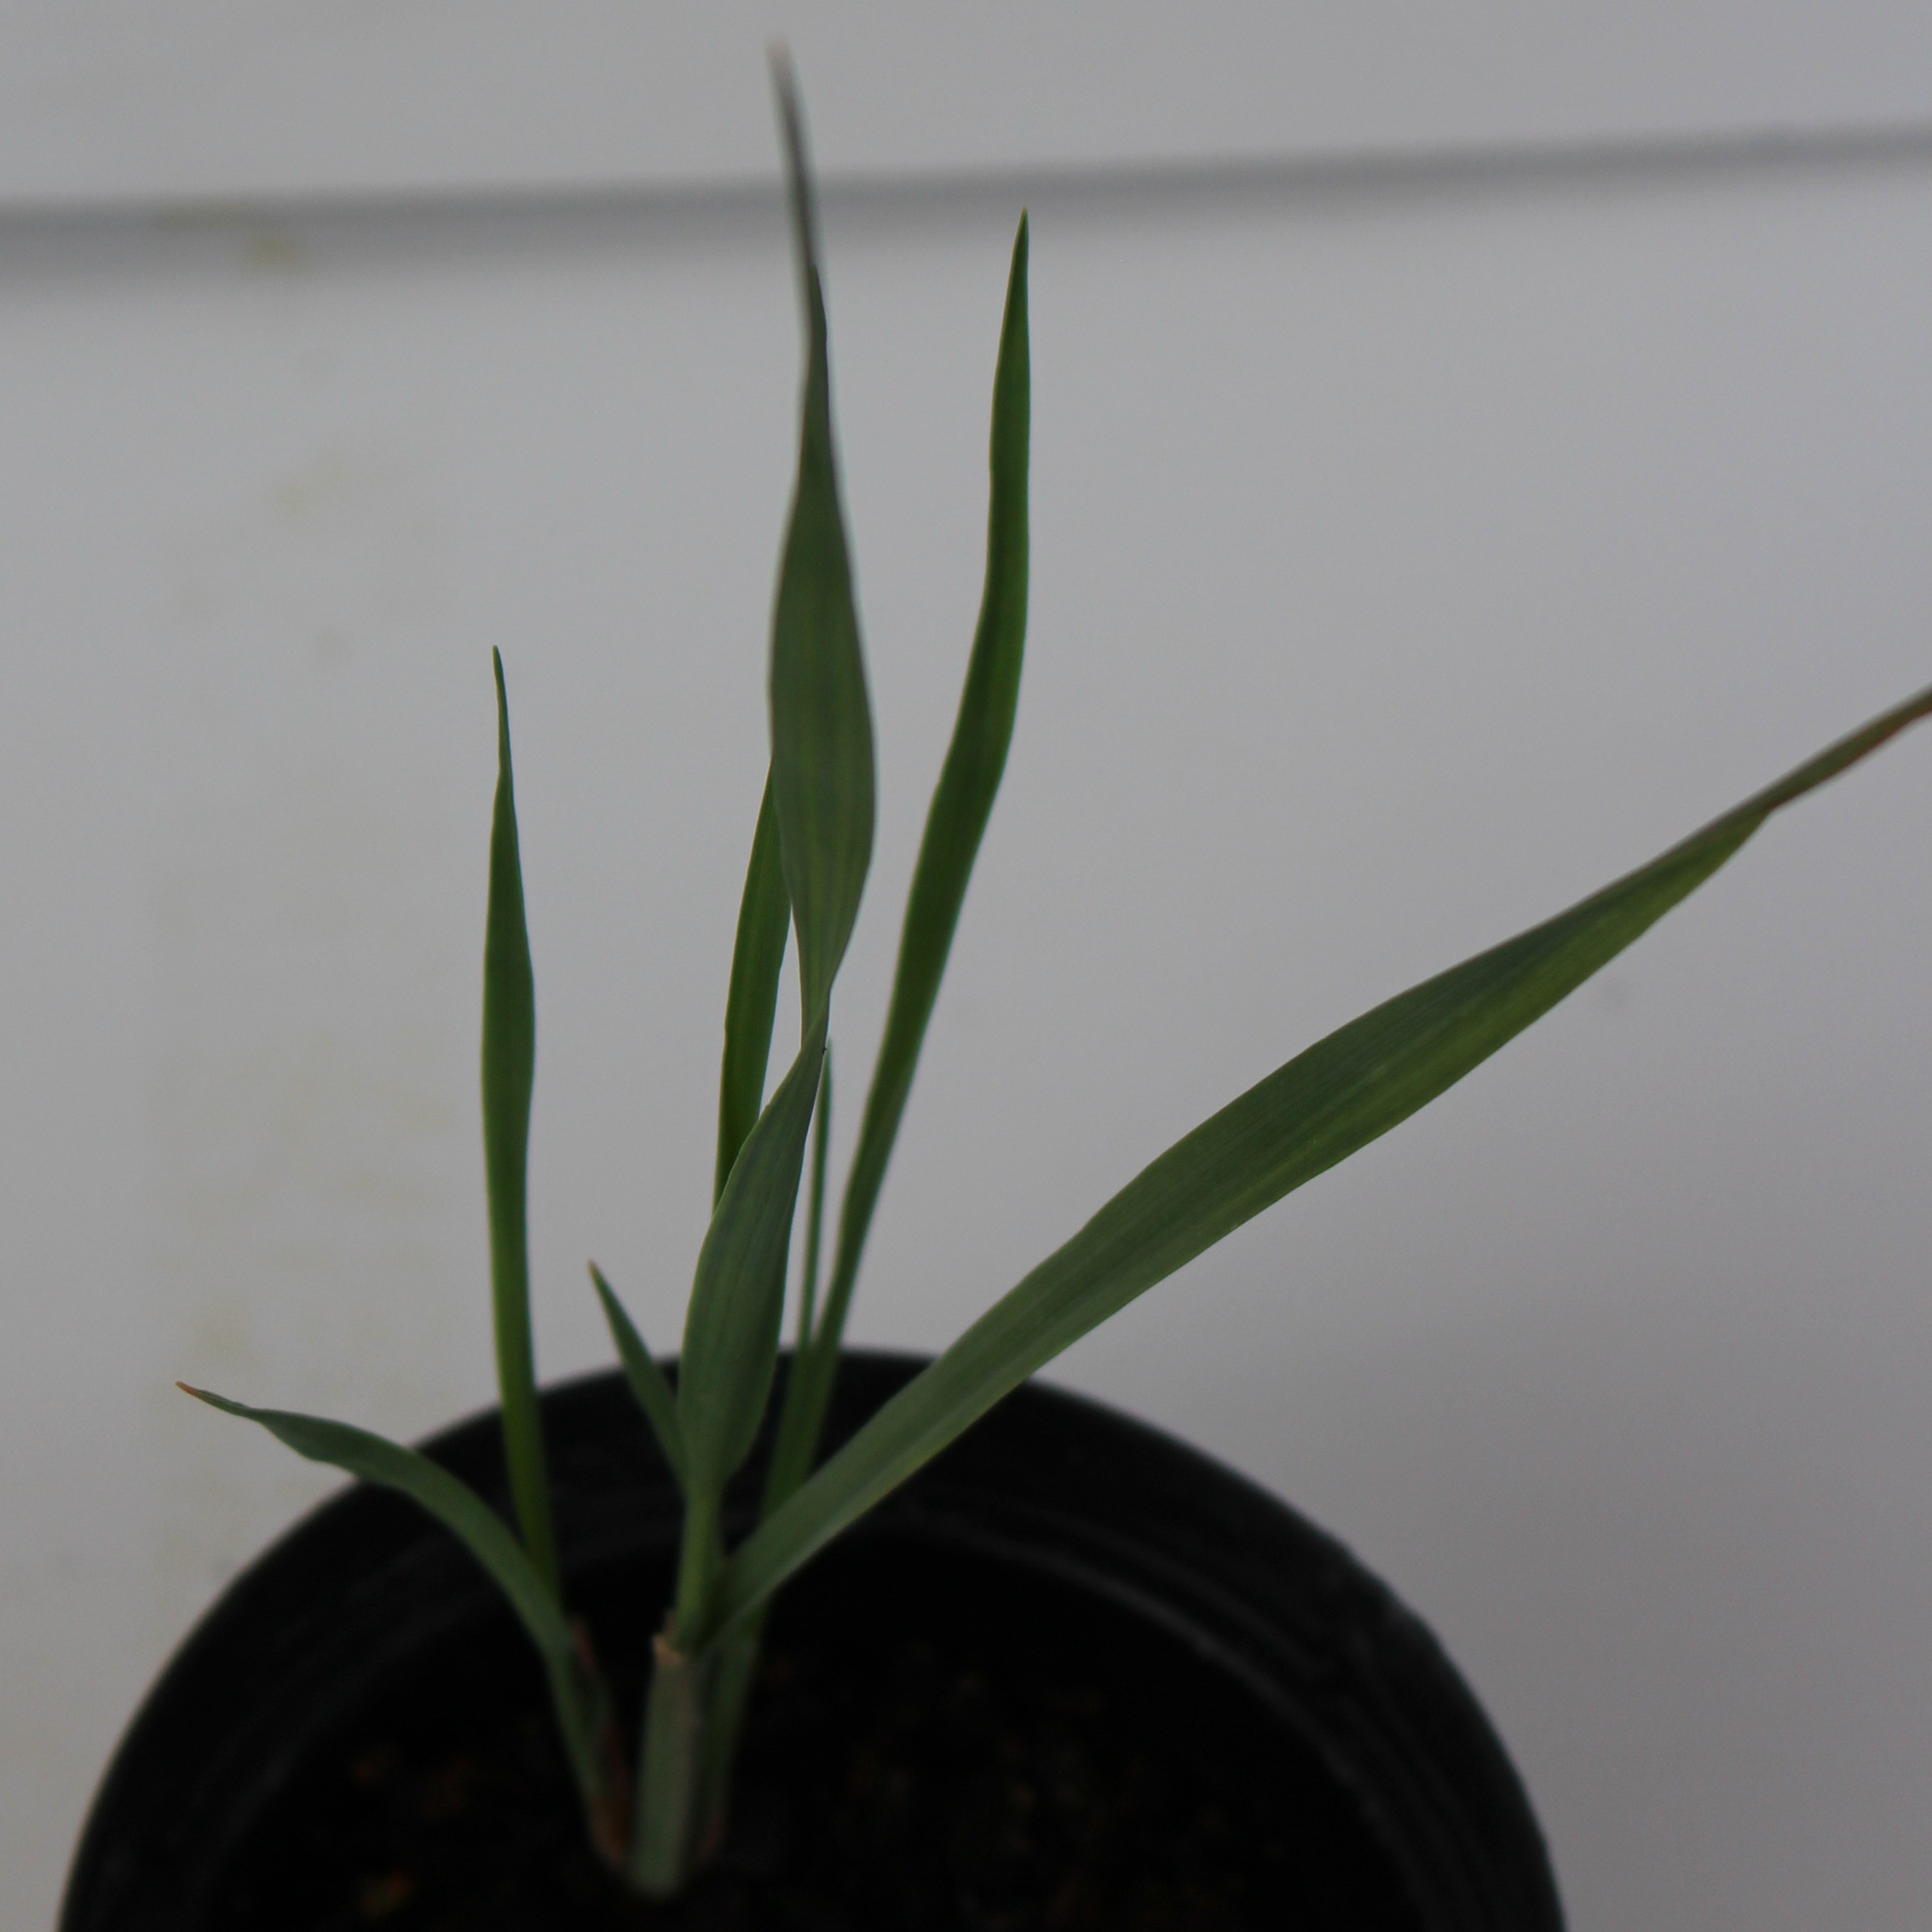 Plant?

Avena sterilis
